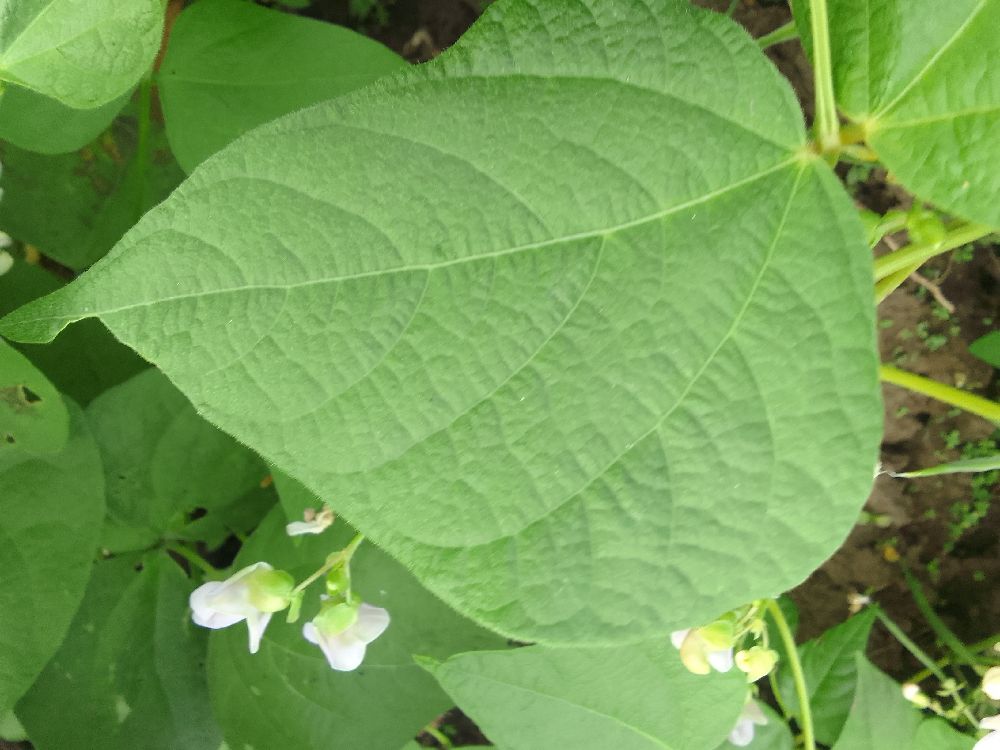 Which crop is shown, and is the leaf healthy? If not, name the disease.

common bean, healthy
